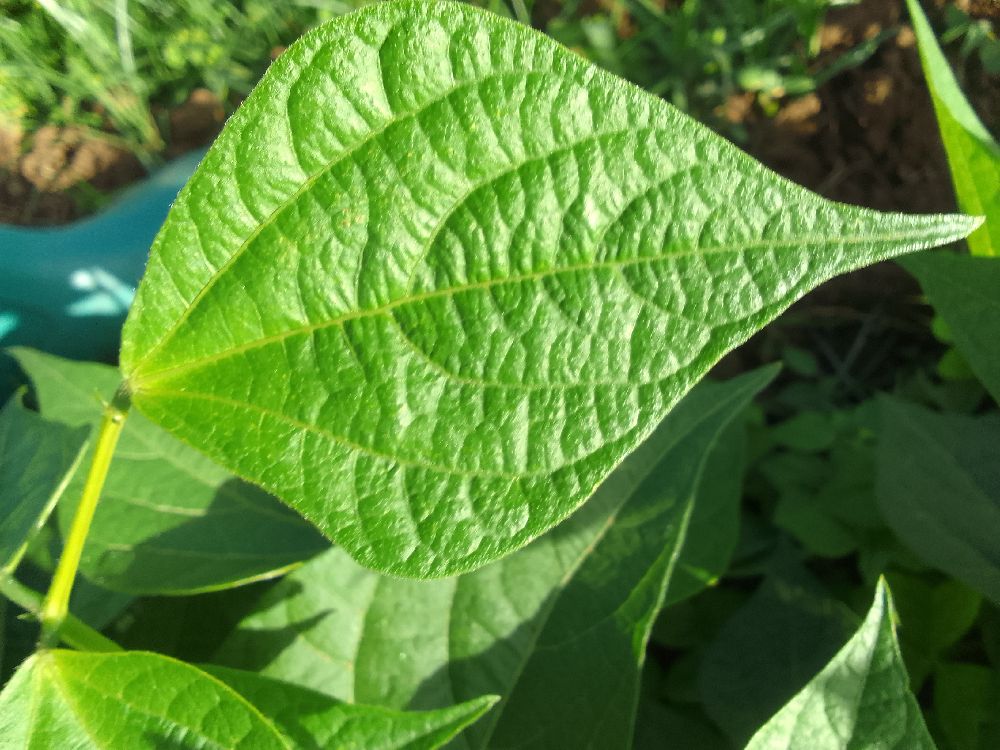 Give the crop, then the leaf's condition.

common bean, healthy
